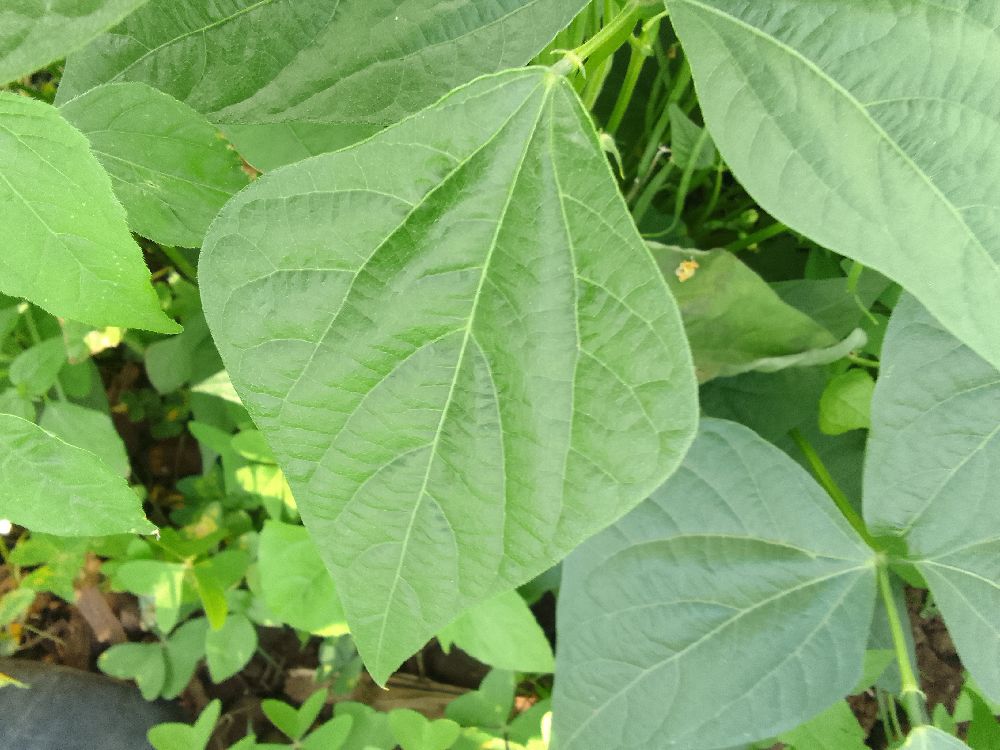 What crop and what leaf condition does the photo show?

common bean, healthy
